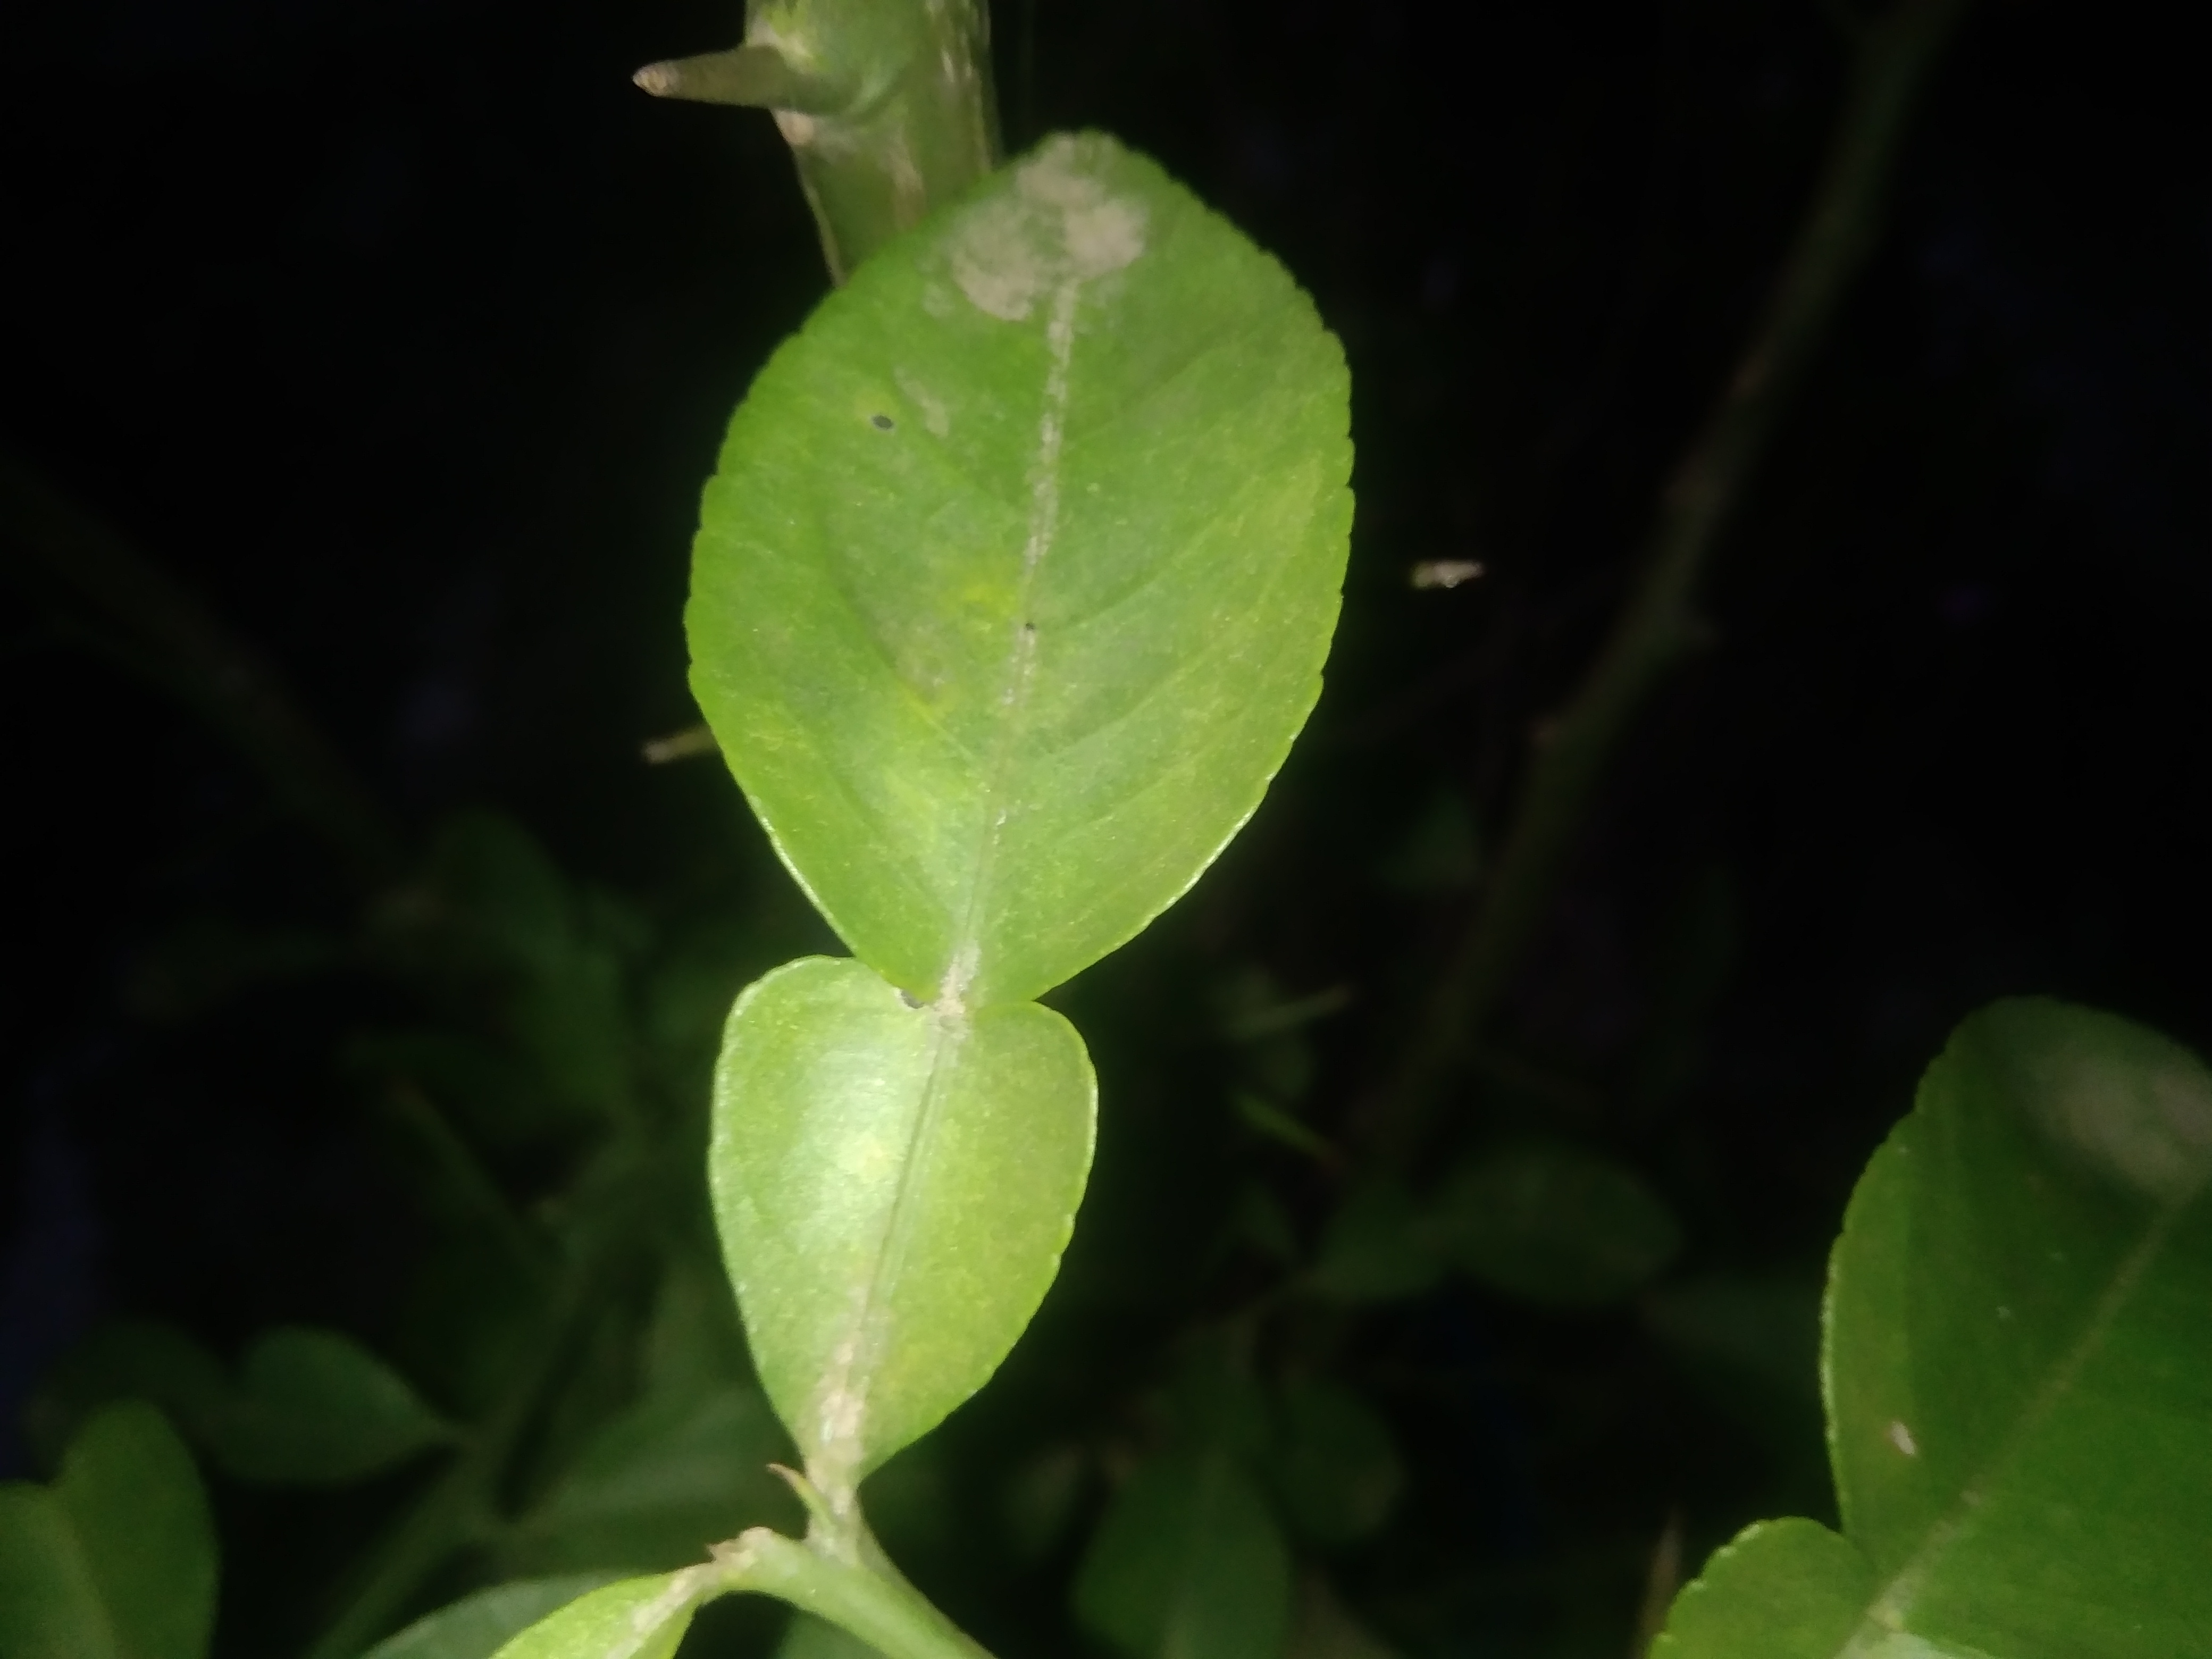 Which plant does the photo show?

lemon
